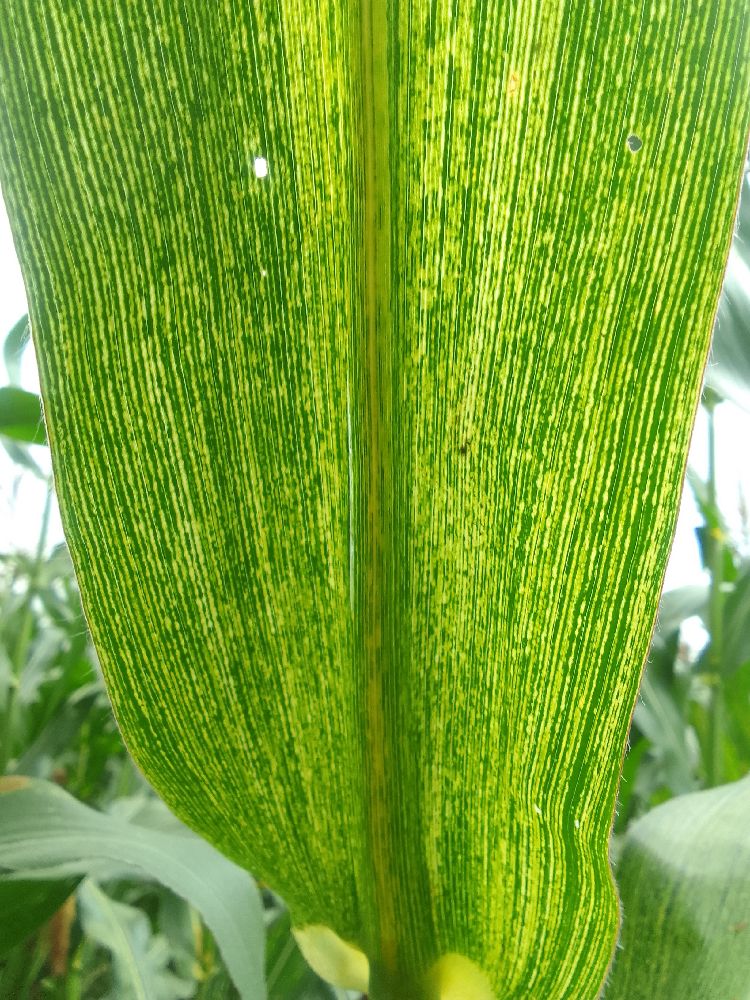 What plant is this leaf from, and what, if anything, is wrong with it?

maize, maize streak virus
